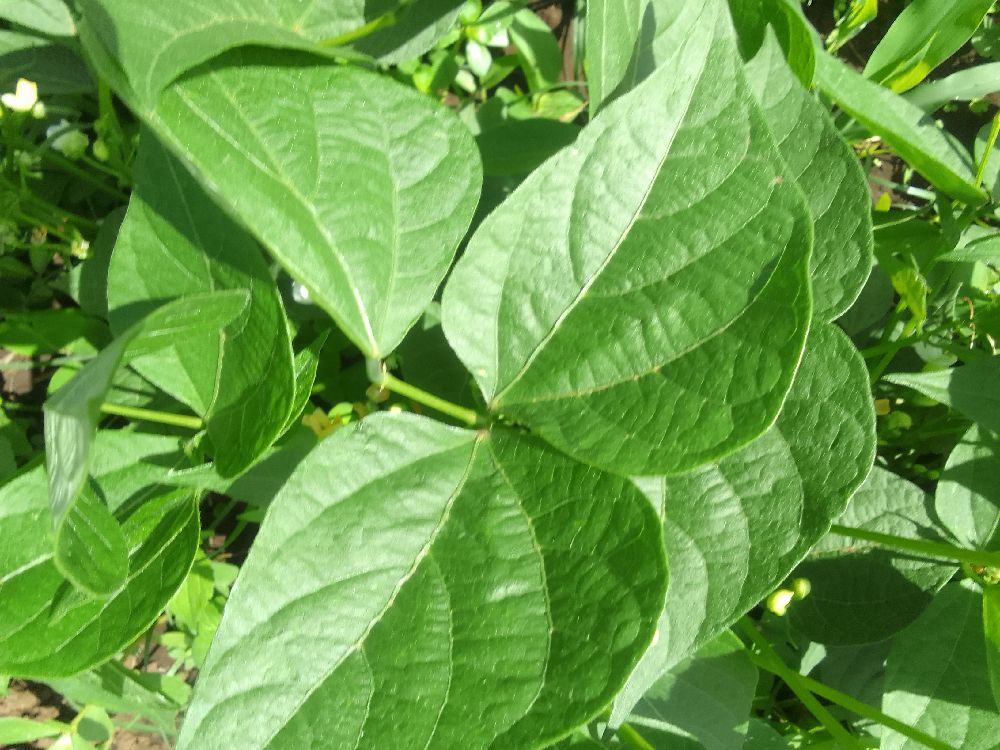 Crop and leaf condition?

common bean, healthy
